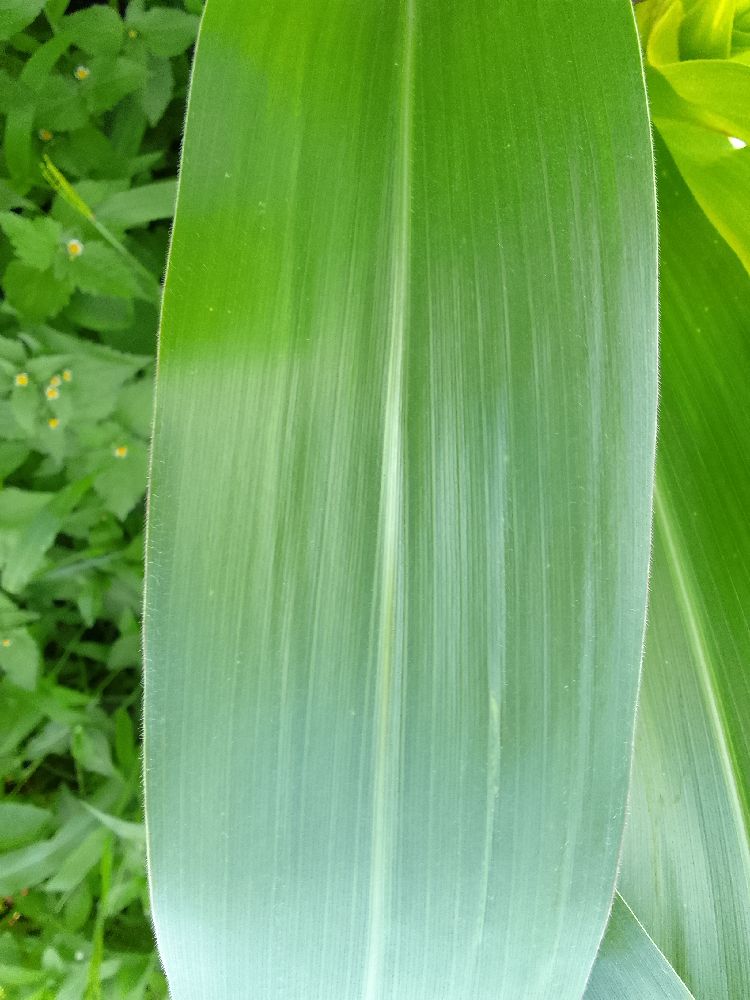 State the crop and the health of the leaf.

maize, healthy
